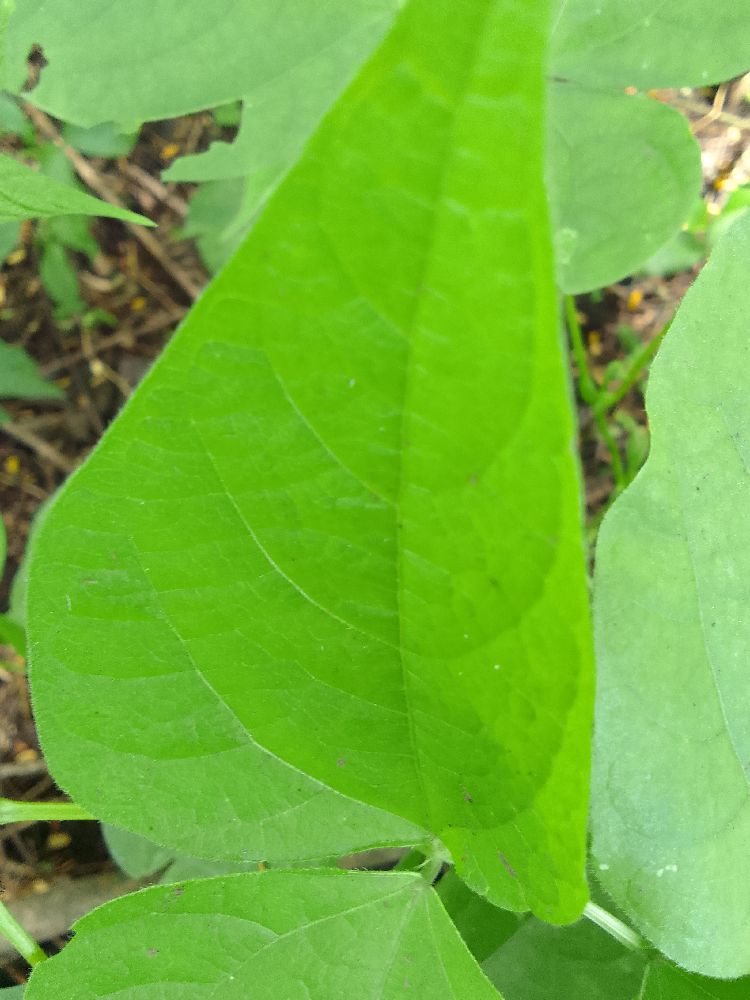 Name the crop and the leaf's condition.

common bean, healthy
